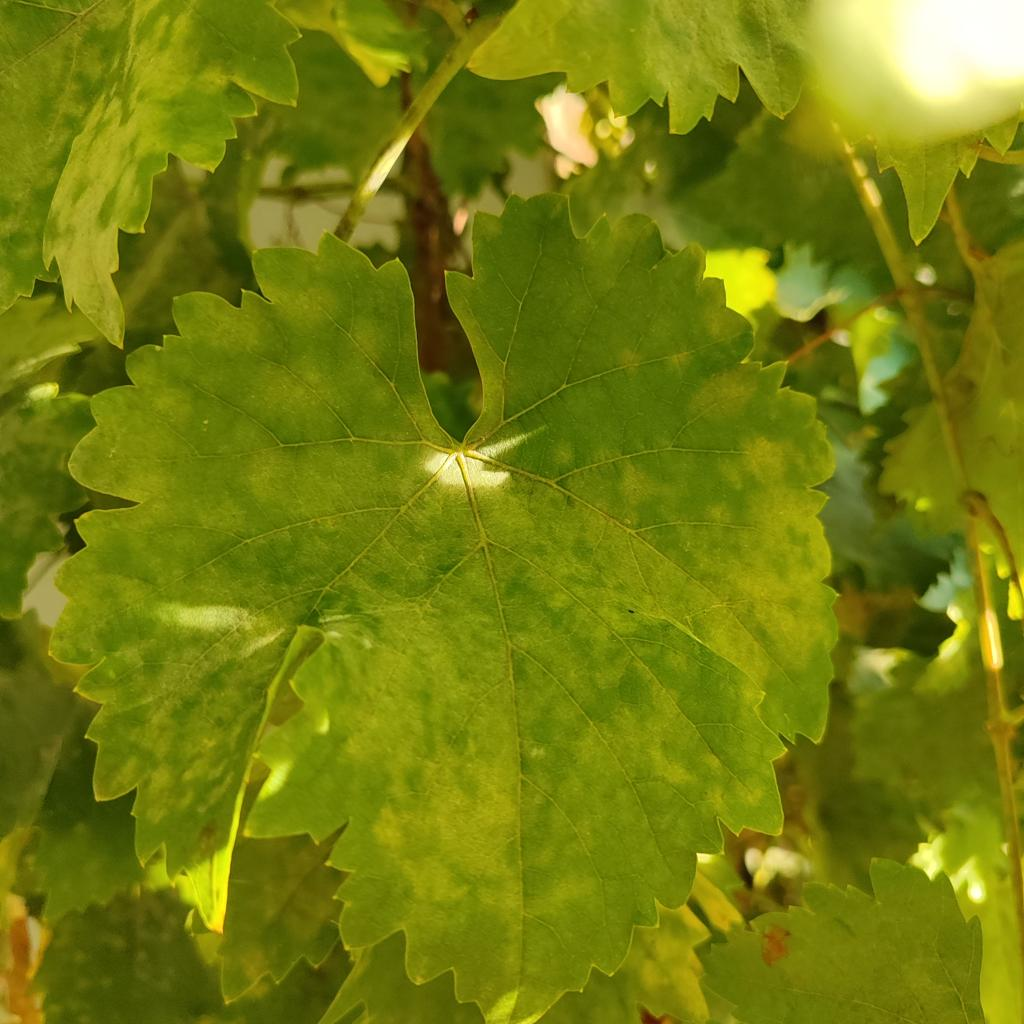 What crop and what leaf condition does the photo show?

grapevine, powdery mildew
